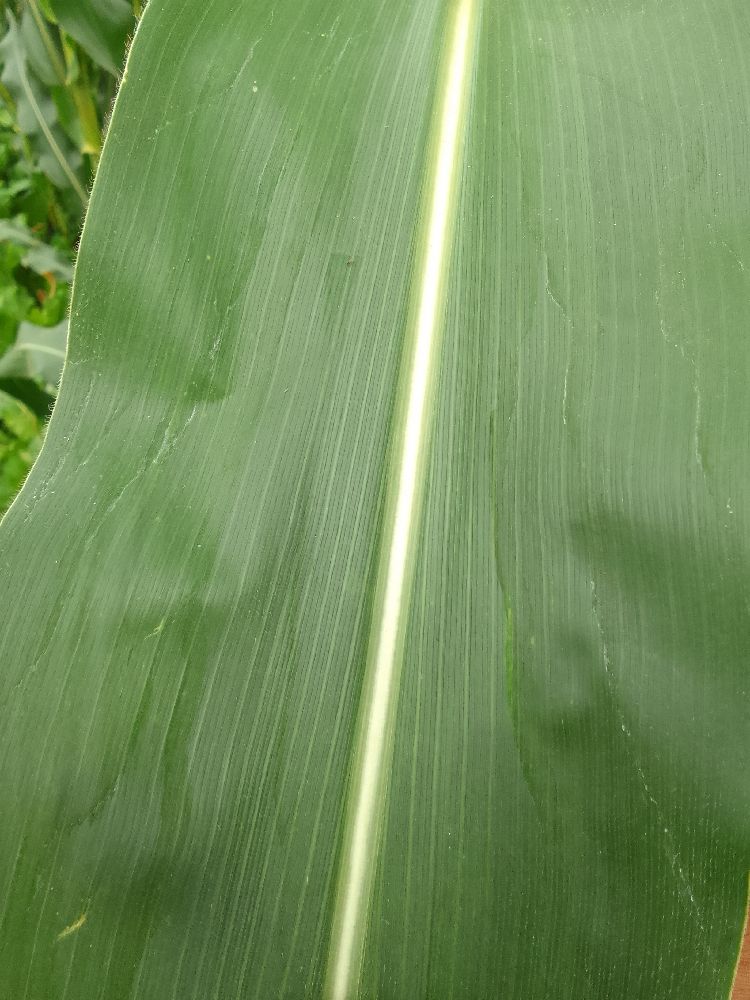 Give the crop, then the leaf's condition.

maize, healthy
